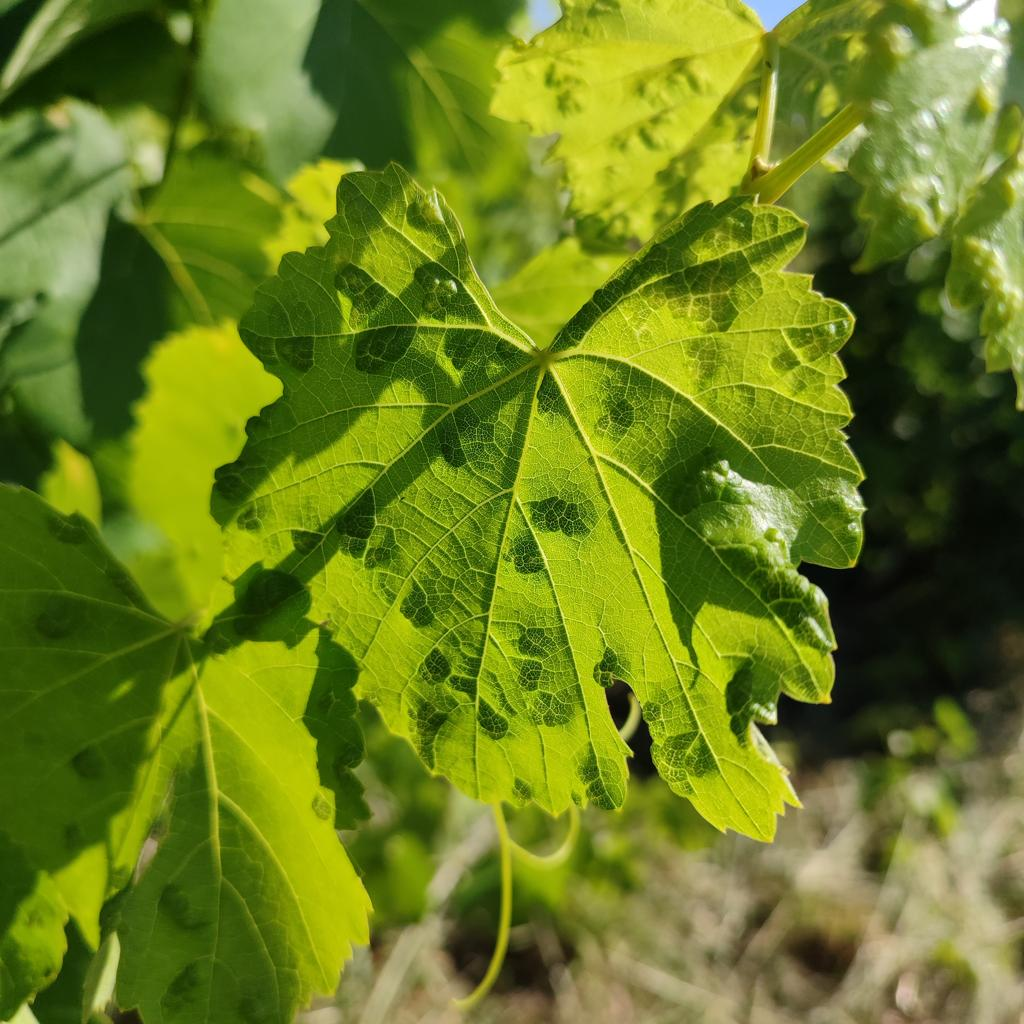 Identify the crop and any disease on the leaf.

grapevine, erineum mite
